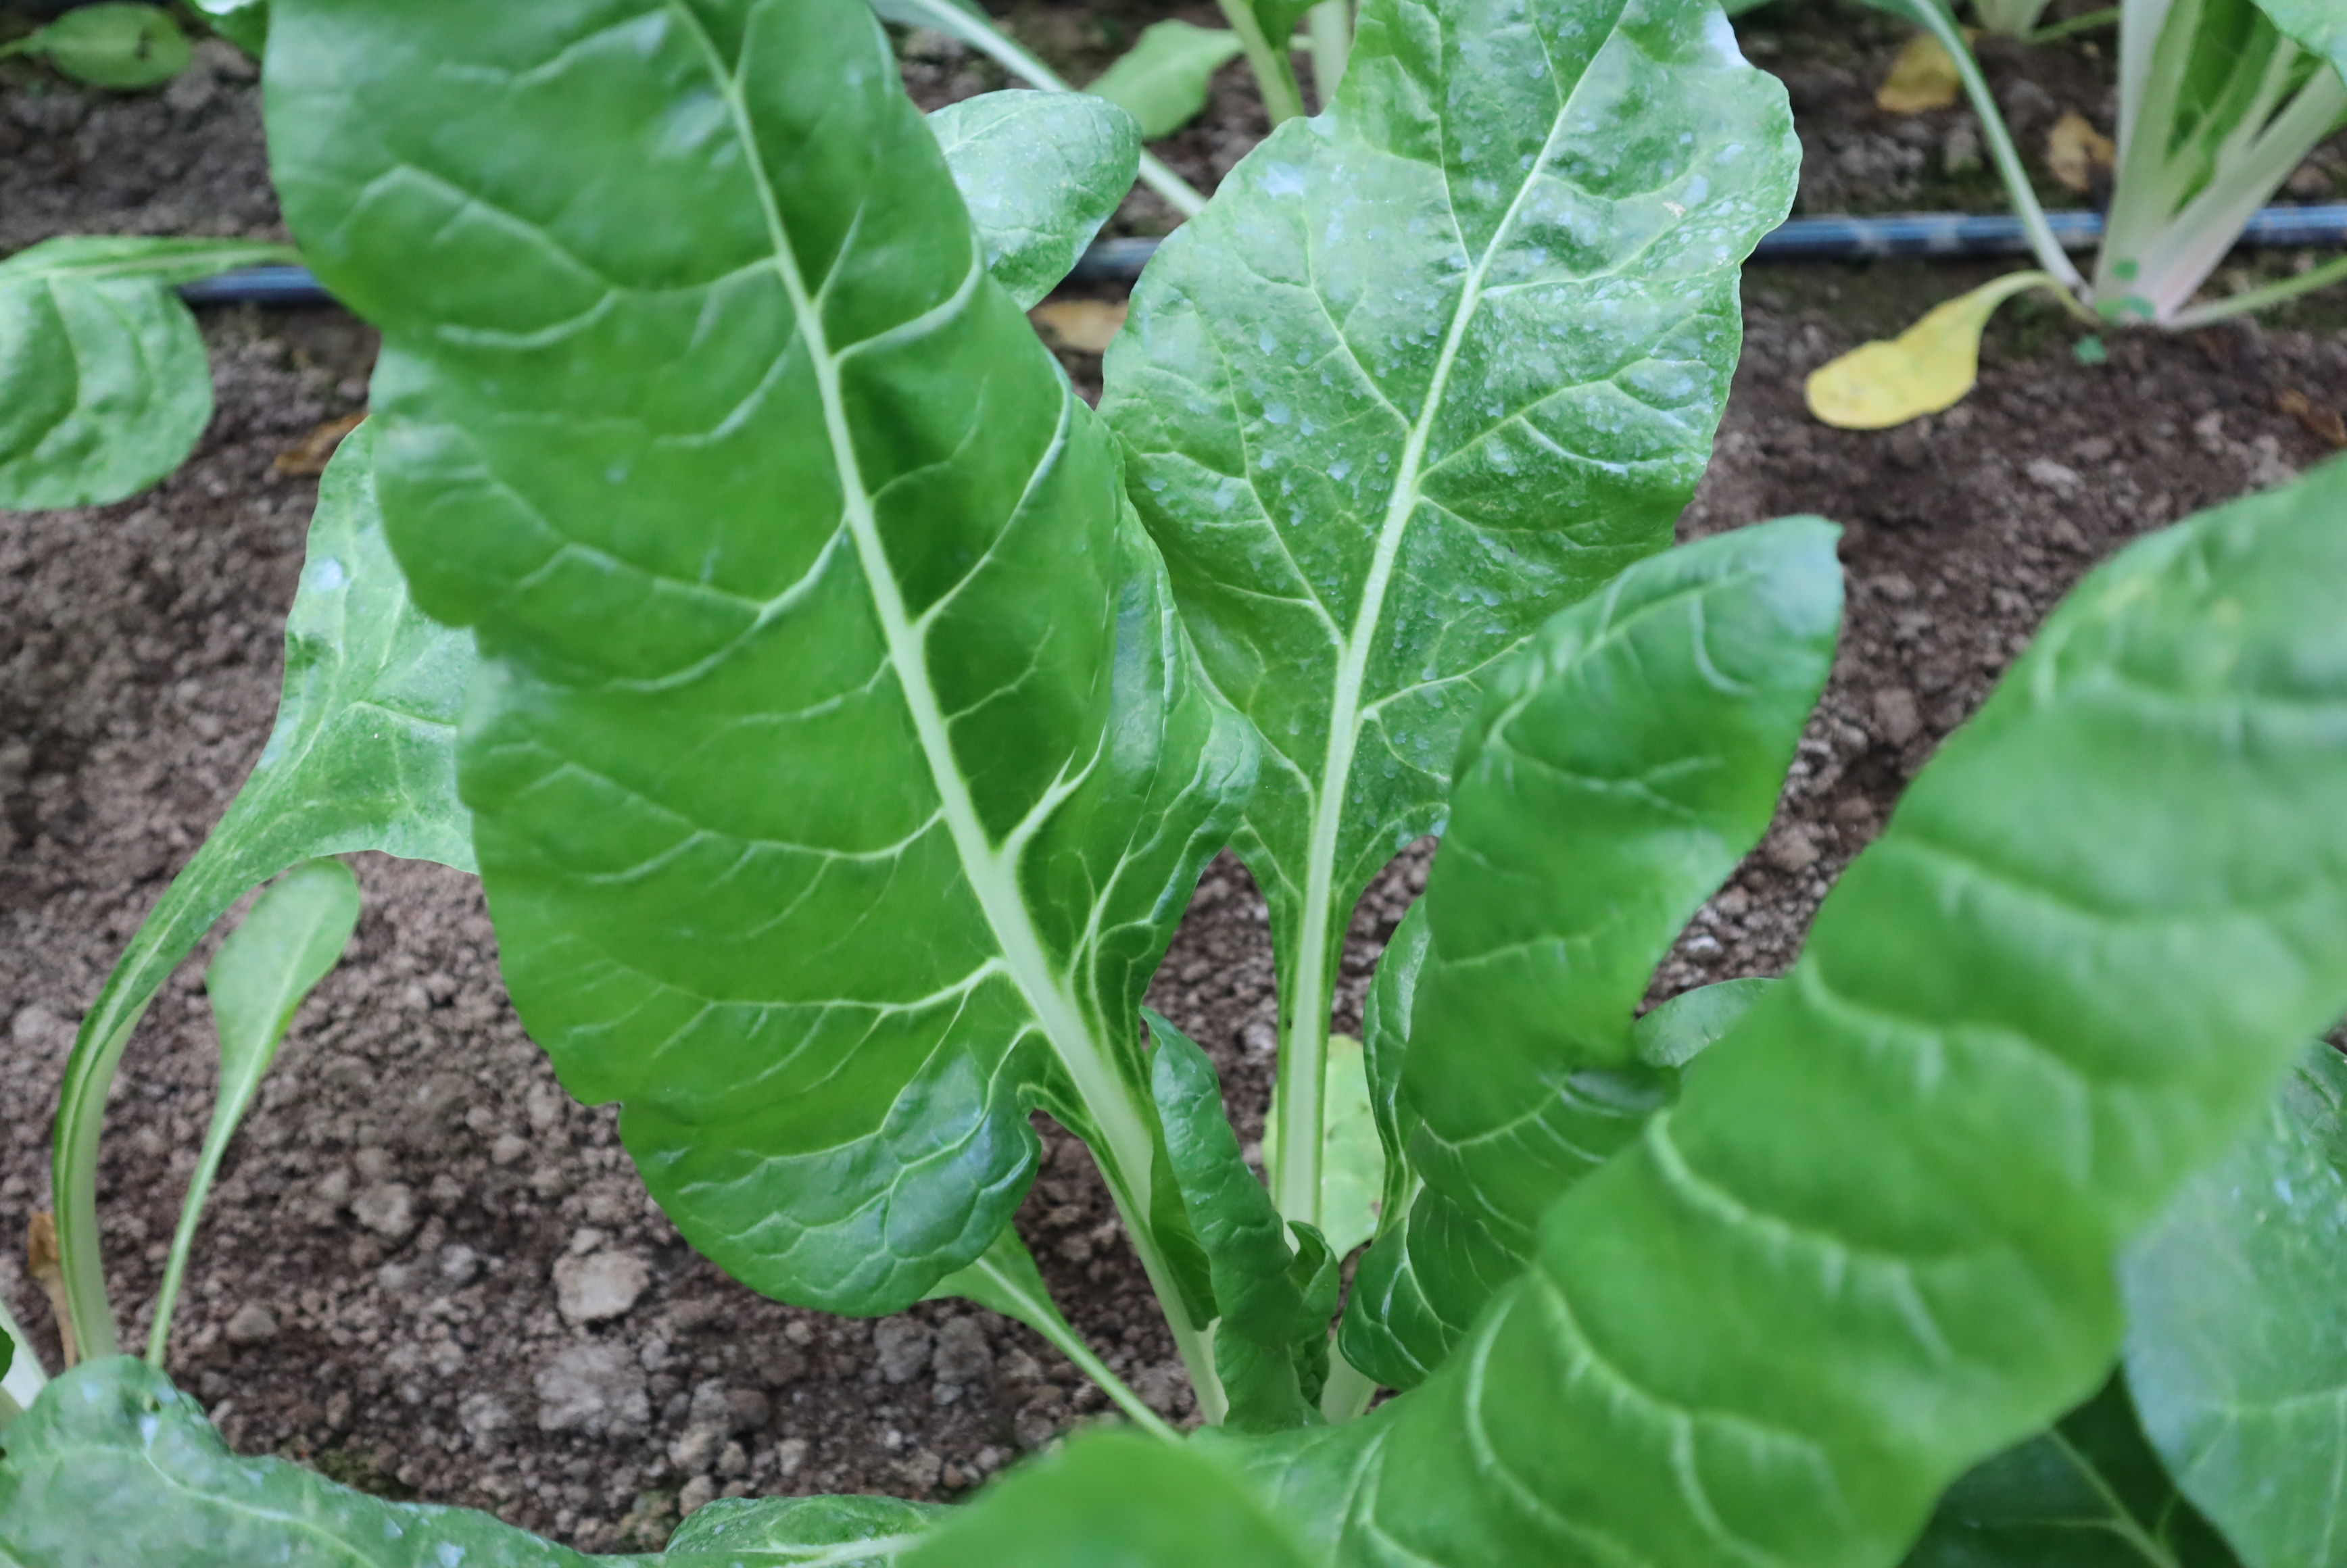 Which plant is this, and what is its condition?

chard, healthy
